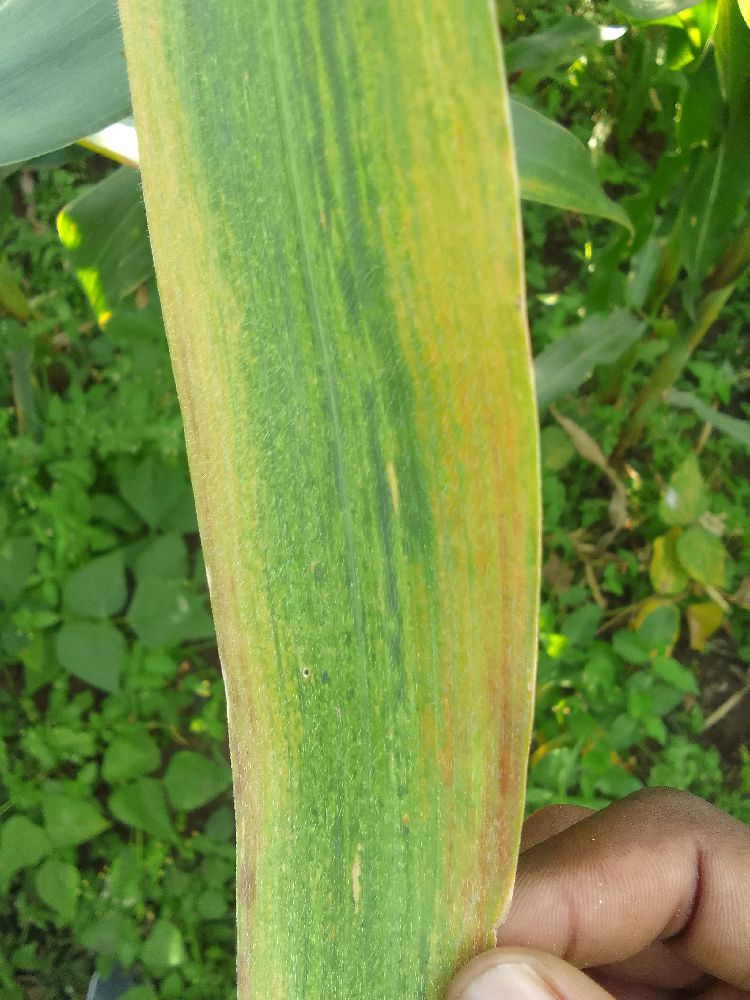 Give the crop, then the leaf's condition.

maize, maize lethal necrosis
